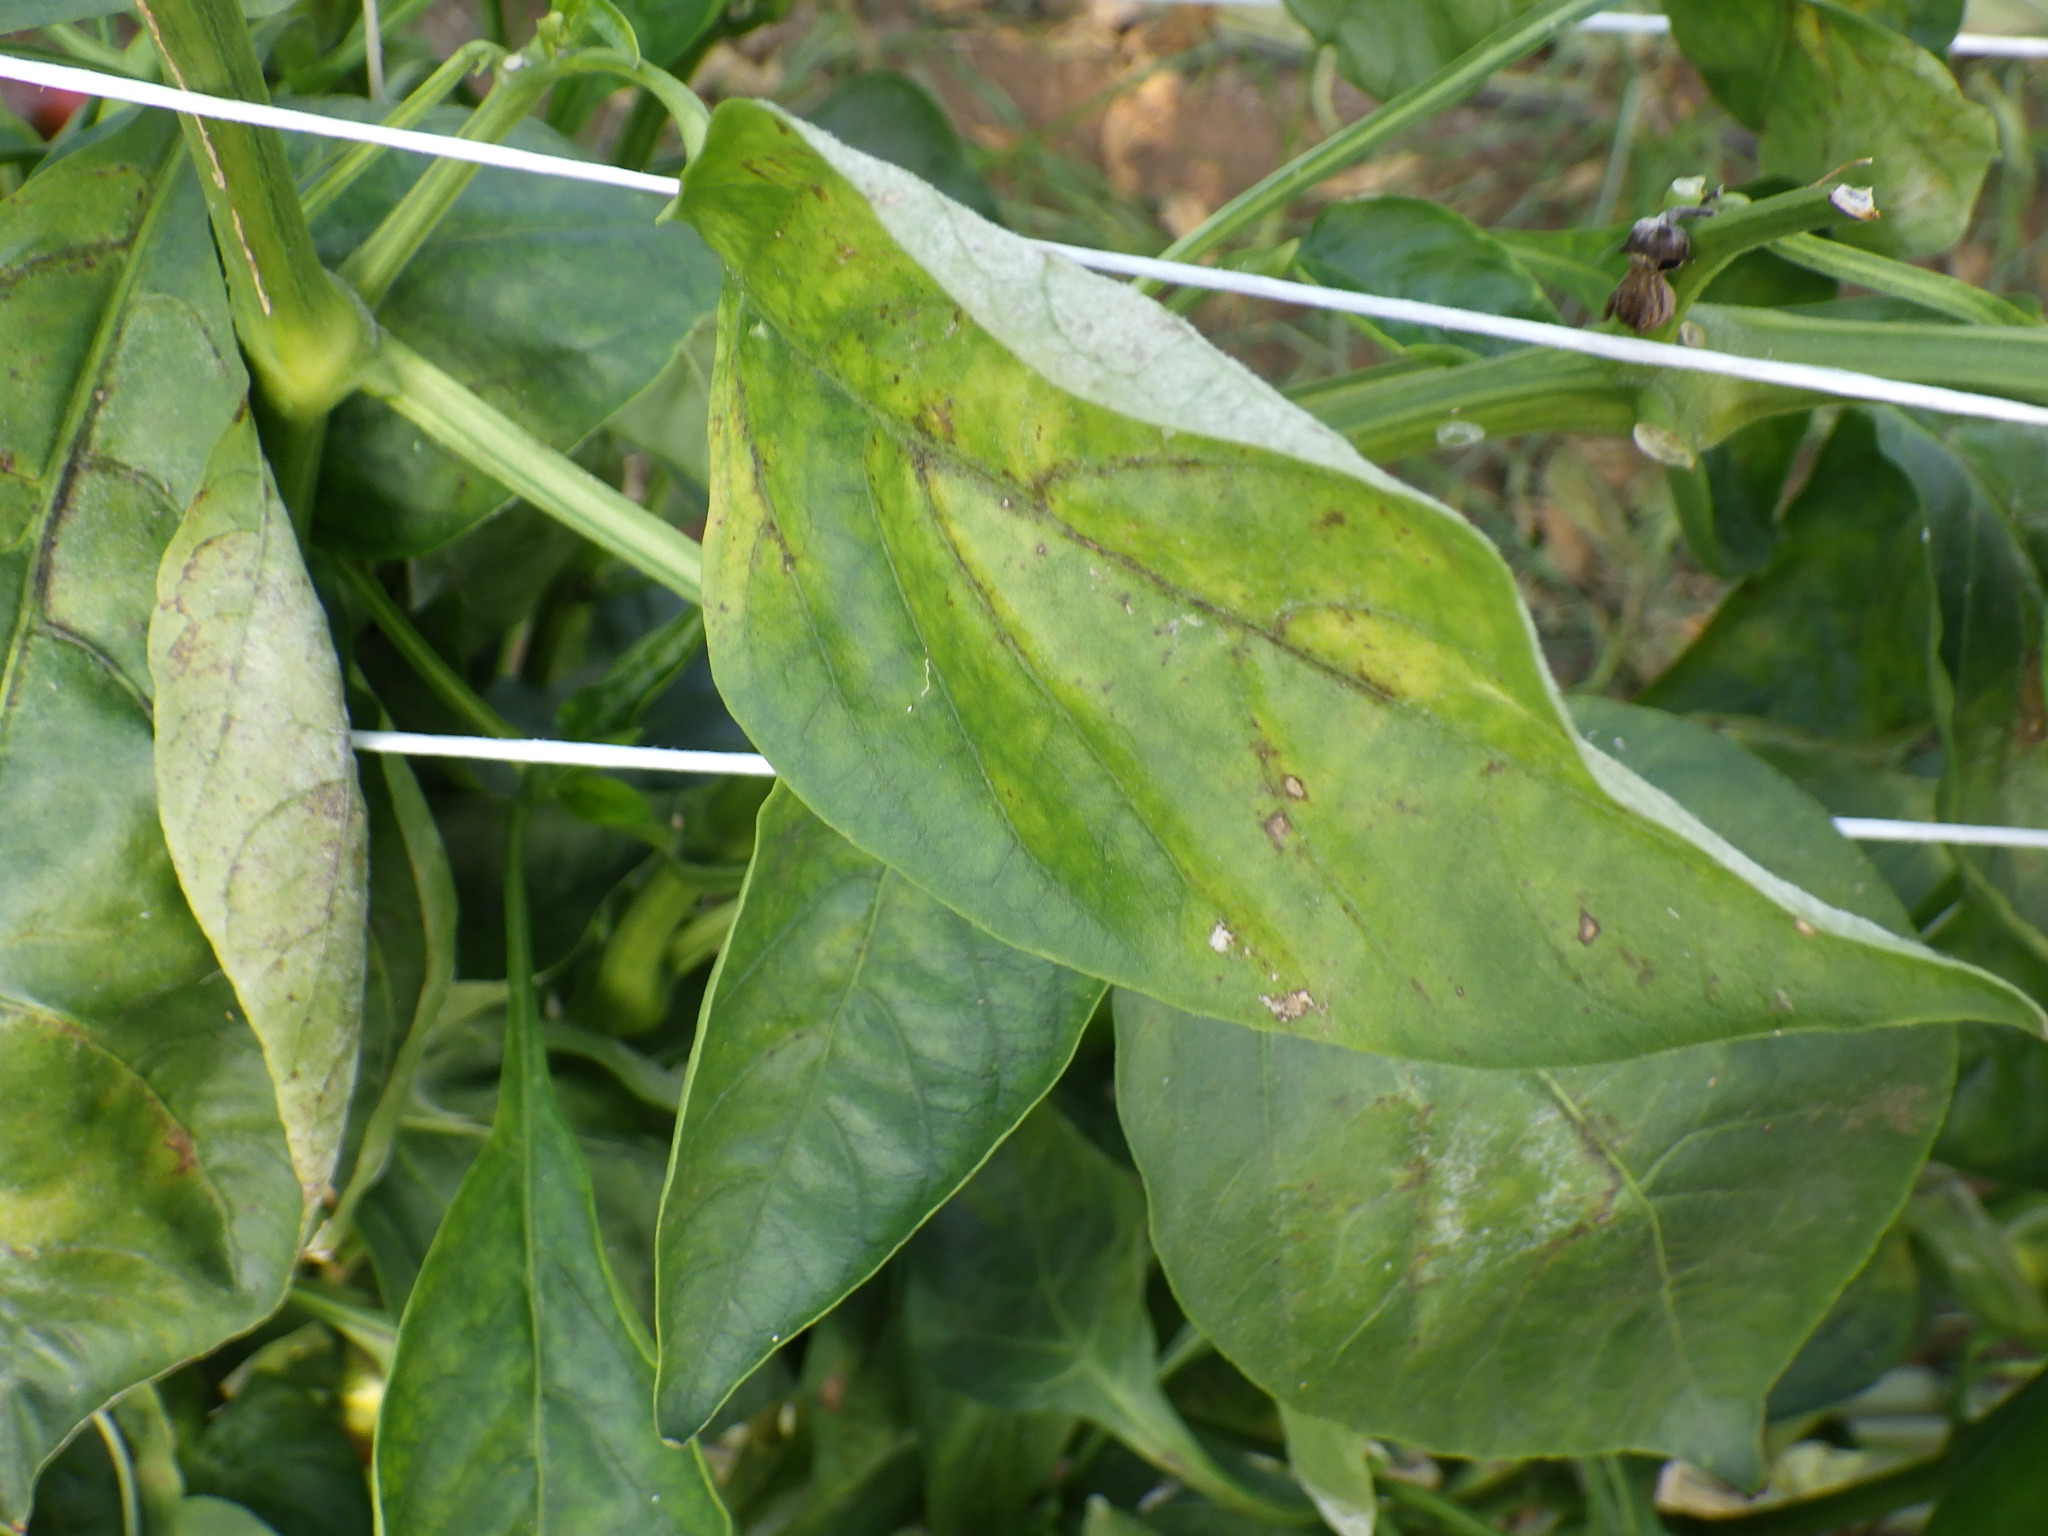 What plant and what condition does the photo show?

bell pepper, downy mildew, powdery mildew
